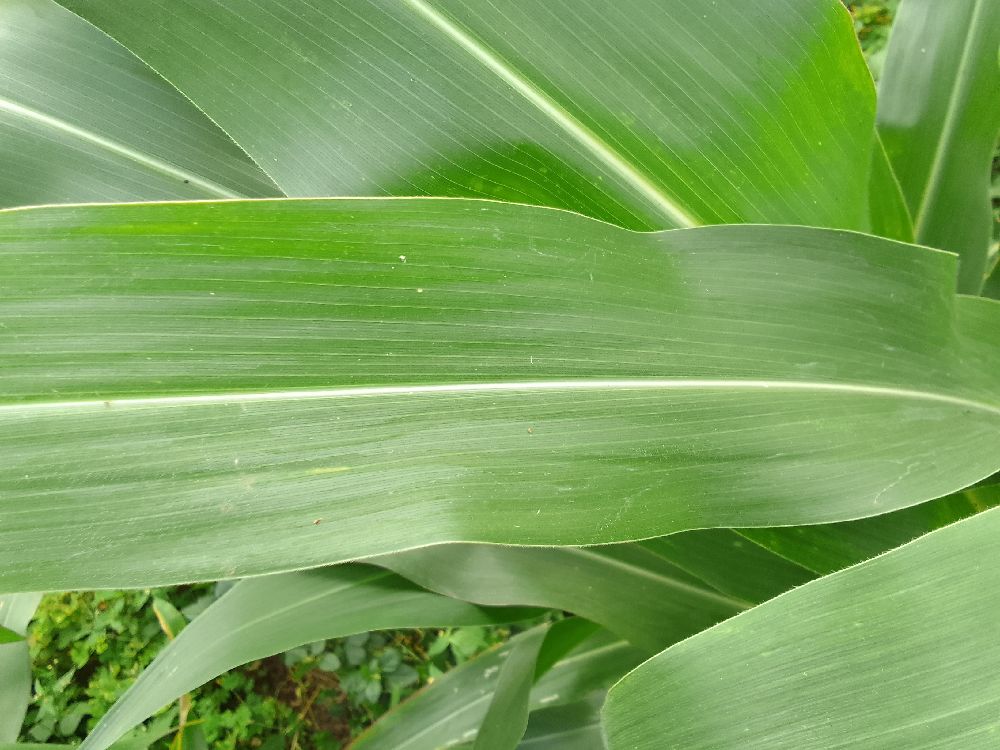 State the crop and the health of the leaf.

maize, healthy
